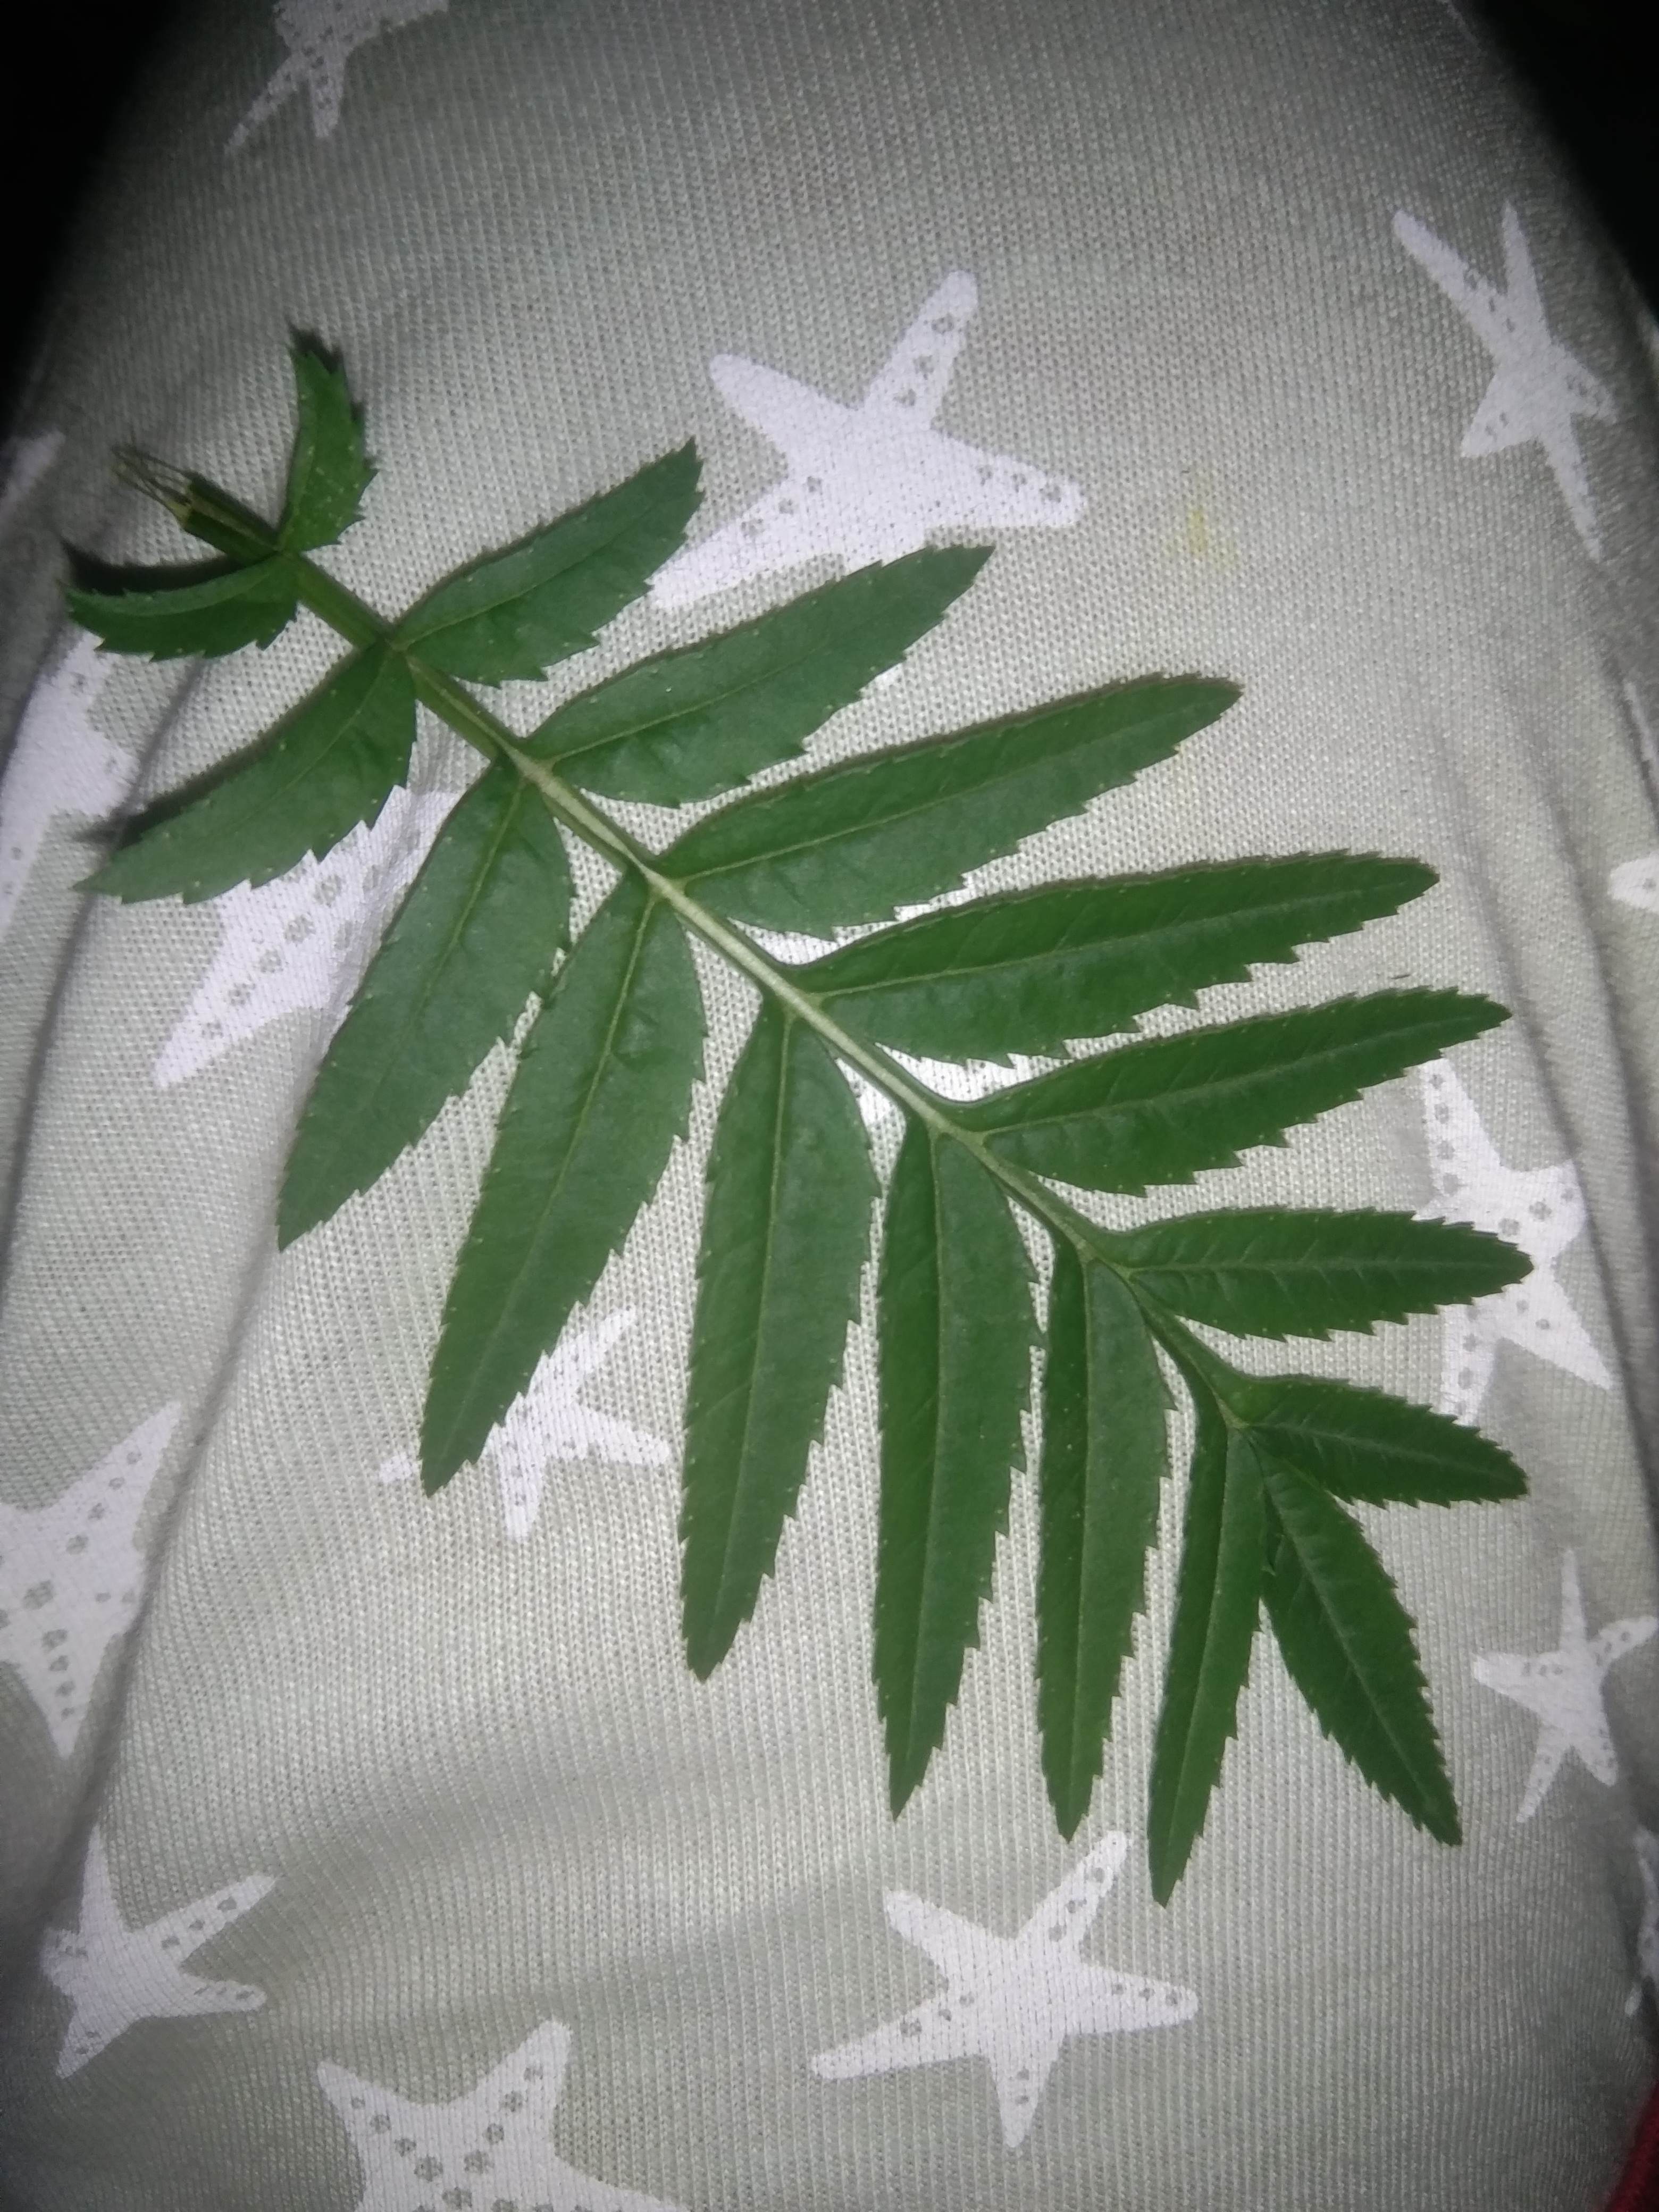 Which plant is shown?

marigold
